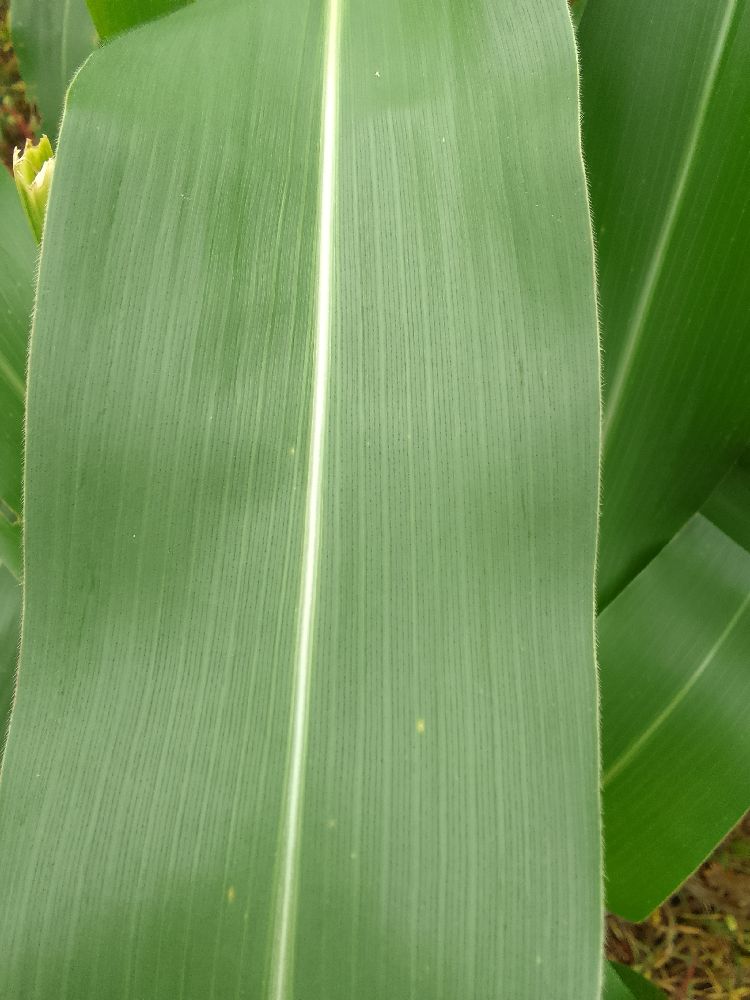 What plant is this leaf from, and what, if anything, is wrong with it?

maize, healthy
